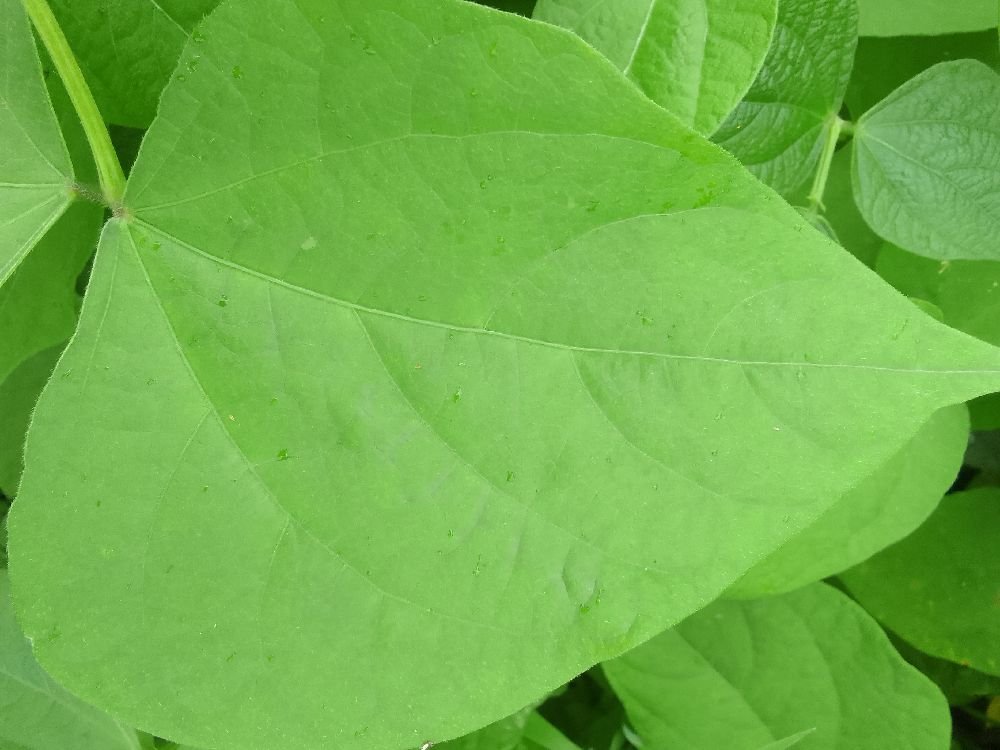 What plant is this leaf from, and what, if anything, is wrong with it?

common bean, healthy
